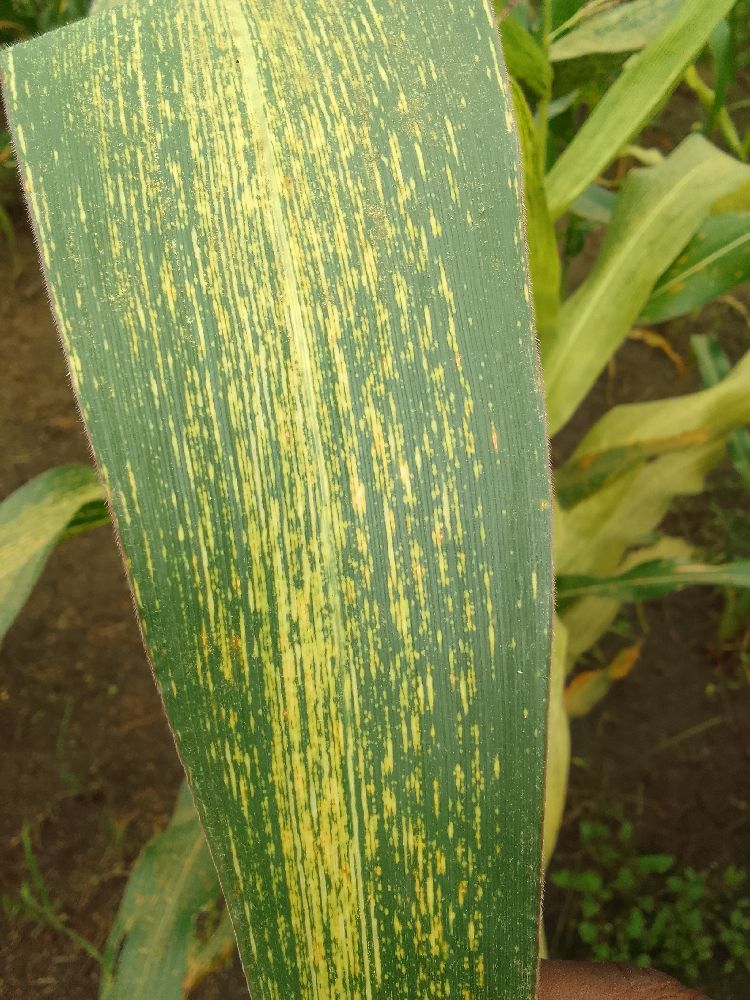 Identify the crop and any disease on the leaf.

maize, maize streak virus
